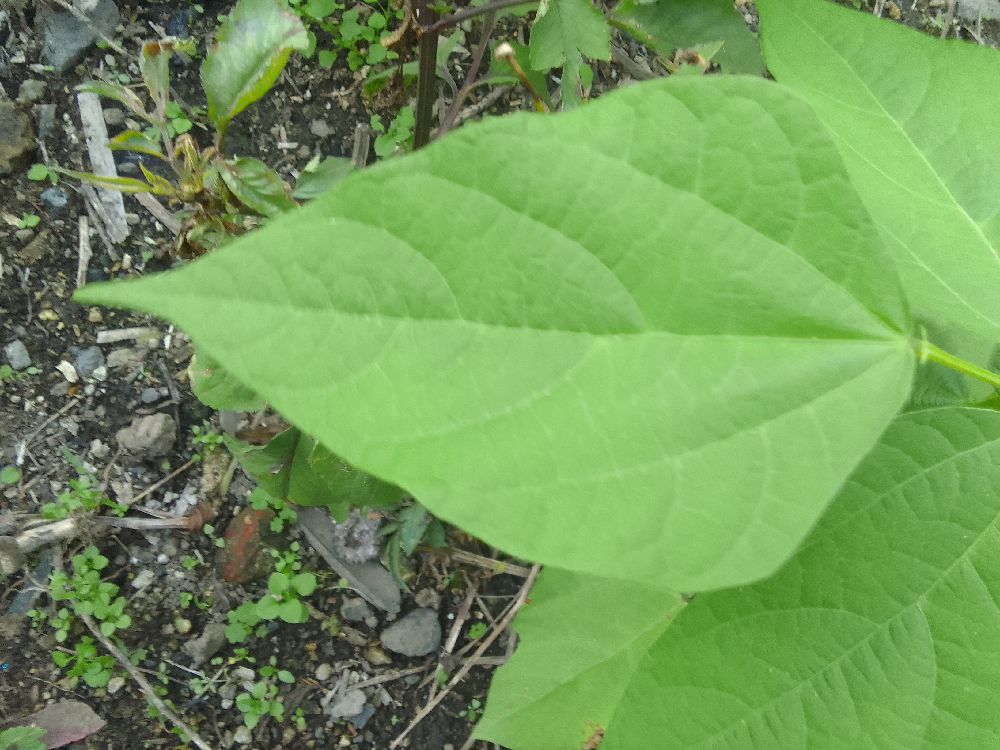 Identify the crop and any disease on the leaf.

common bean, healthy
